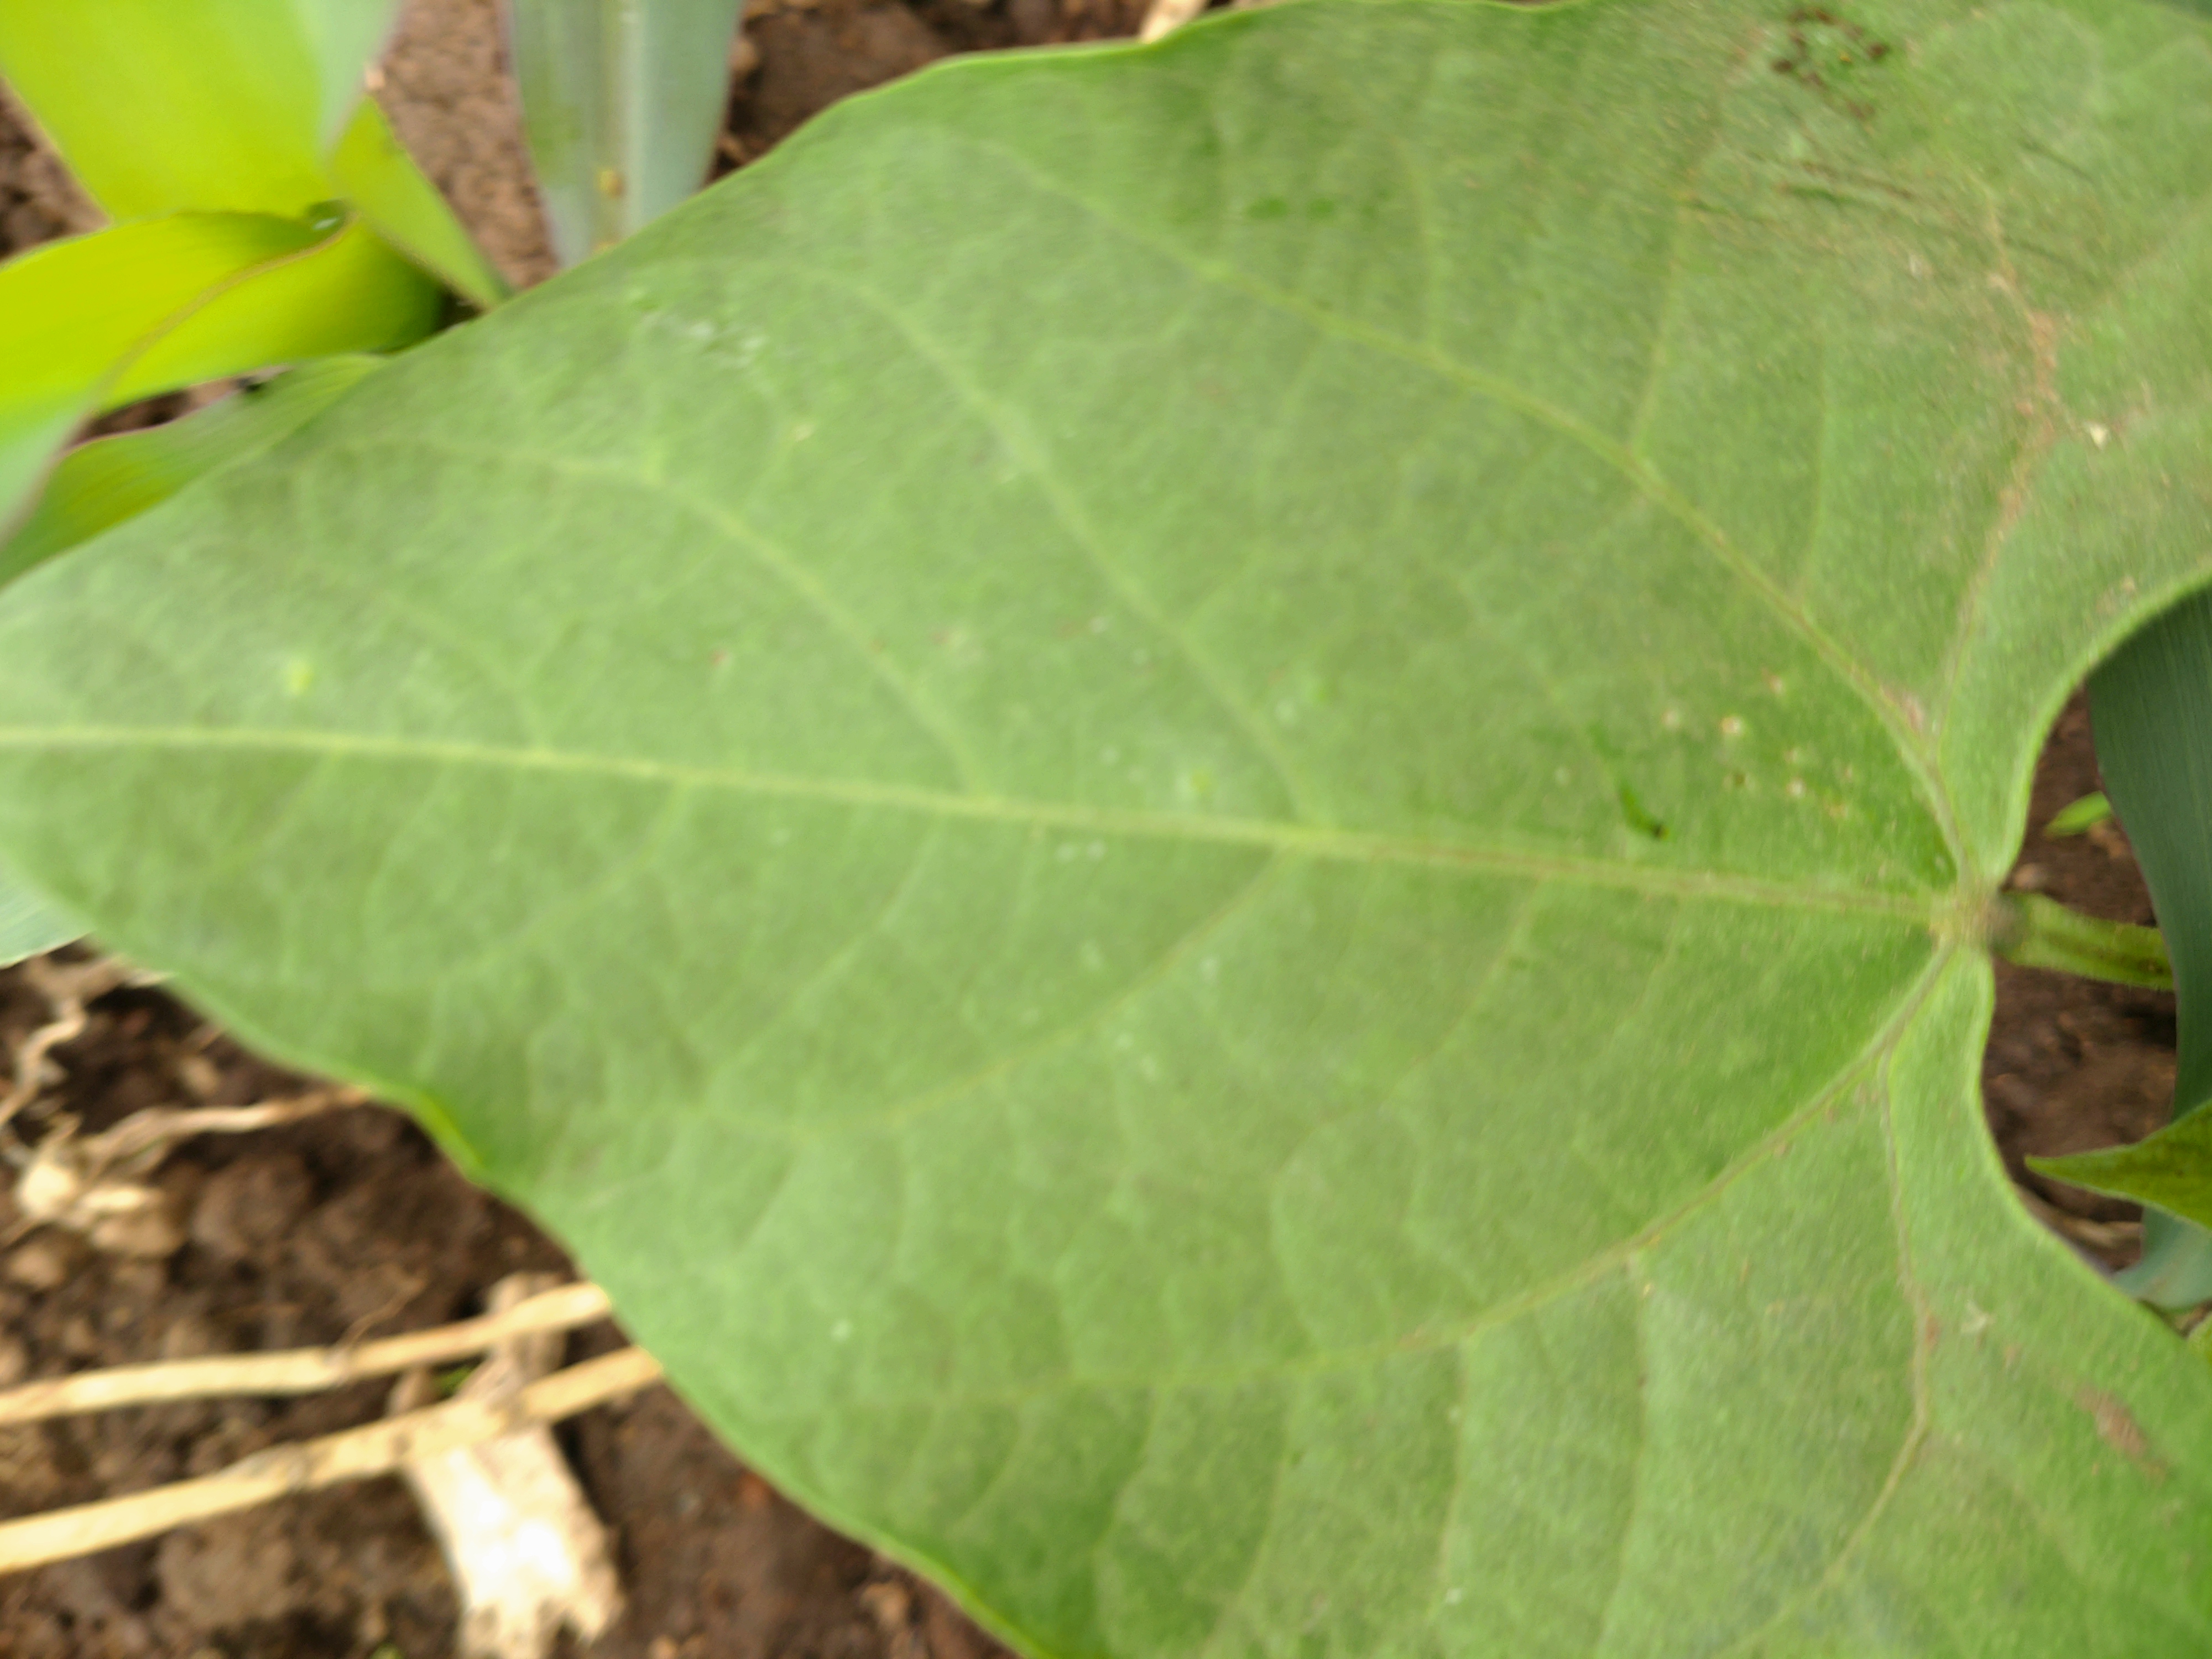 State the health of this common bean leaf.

healthy
